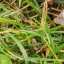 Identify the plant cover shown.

grass
